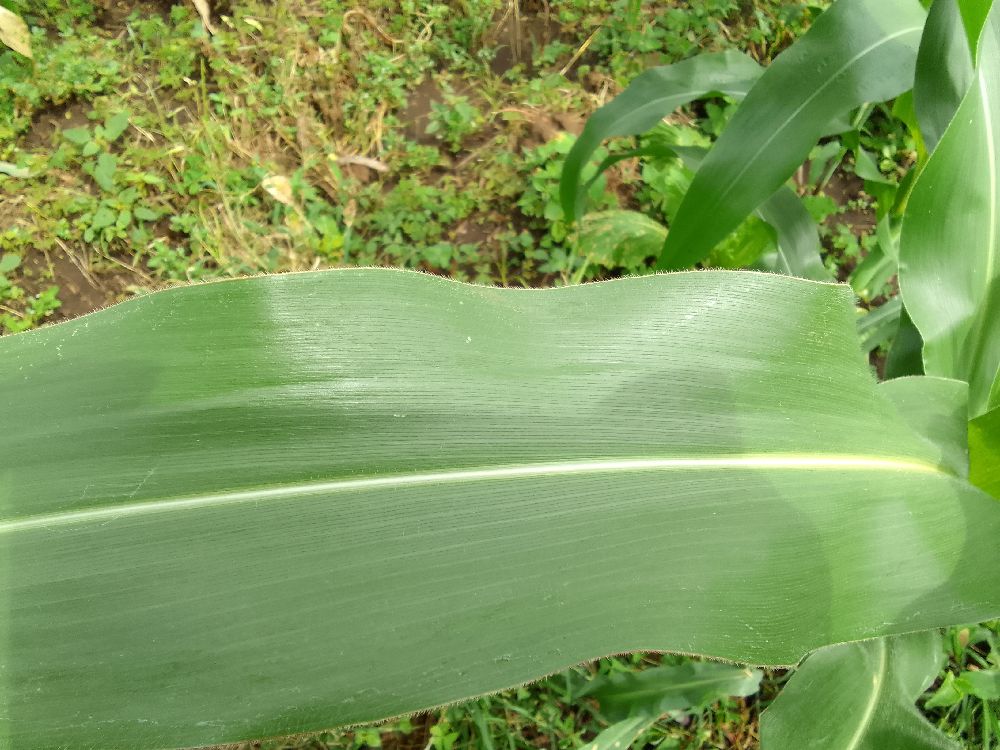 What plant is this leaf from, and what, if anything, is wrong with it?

maize, healthy
